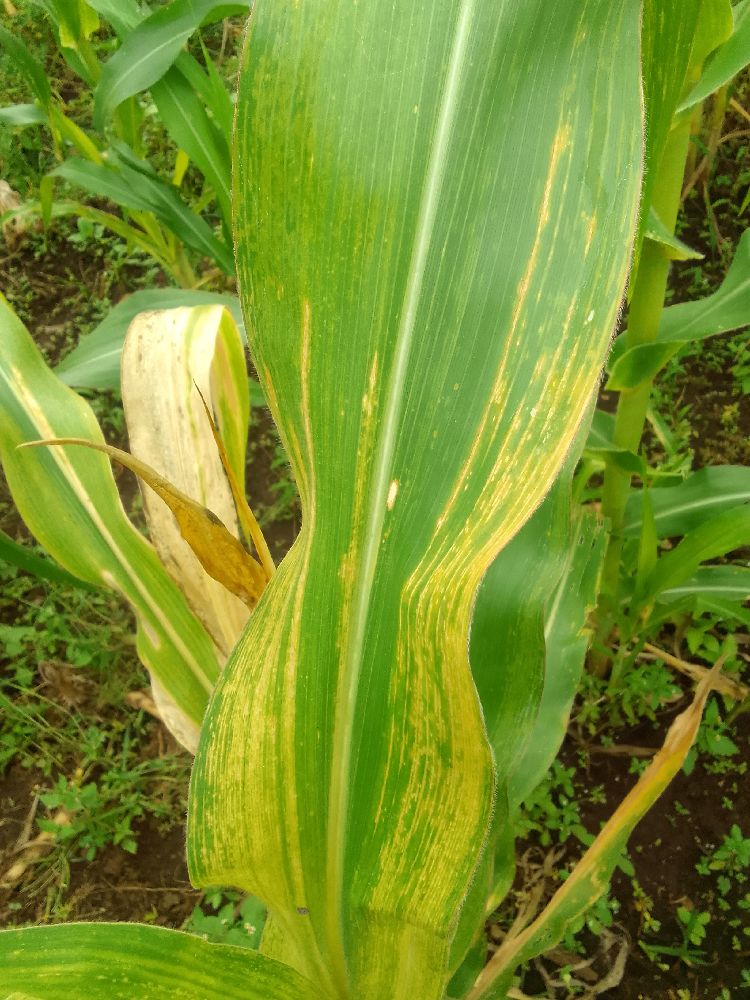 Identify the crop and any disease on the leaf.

maize, maize lethal necrosis
